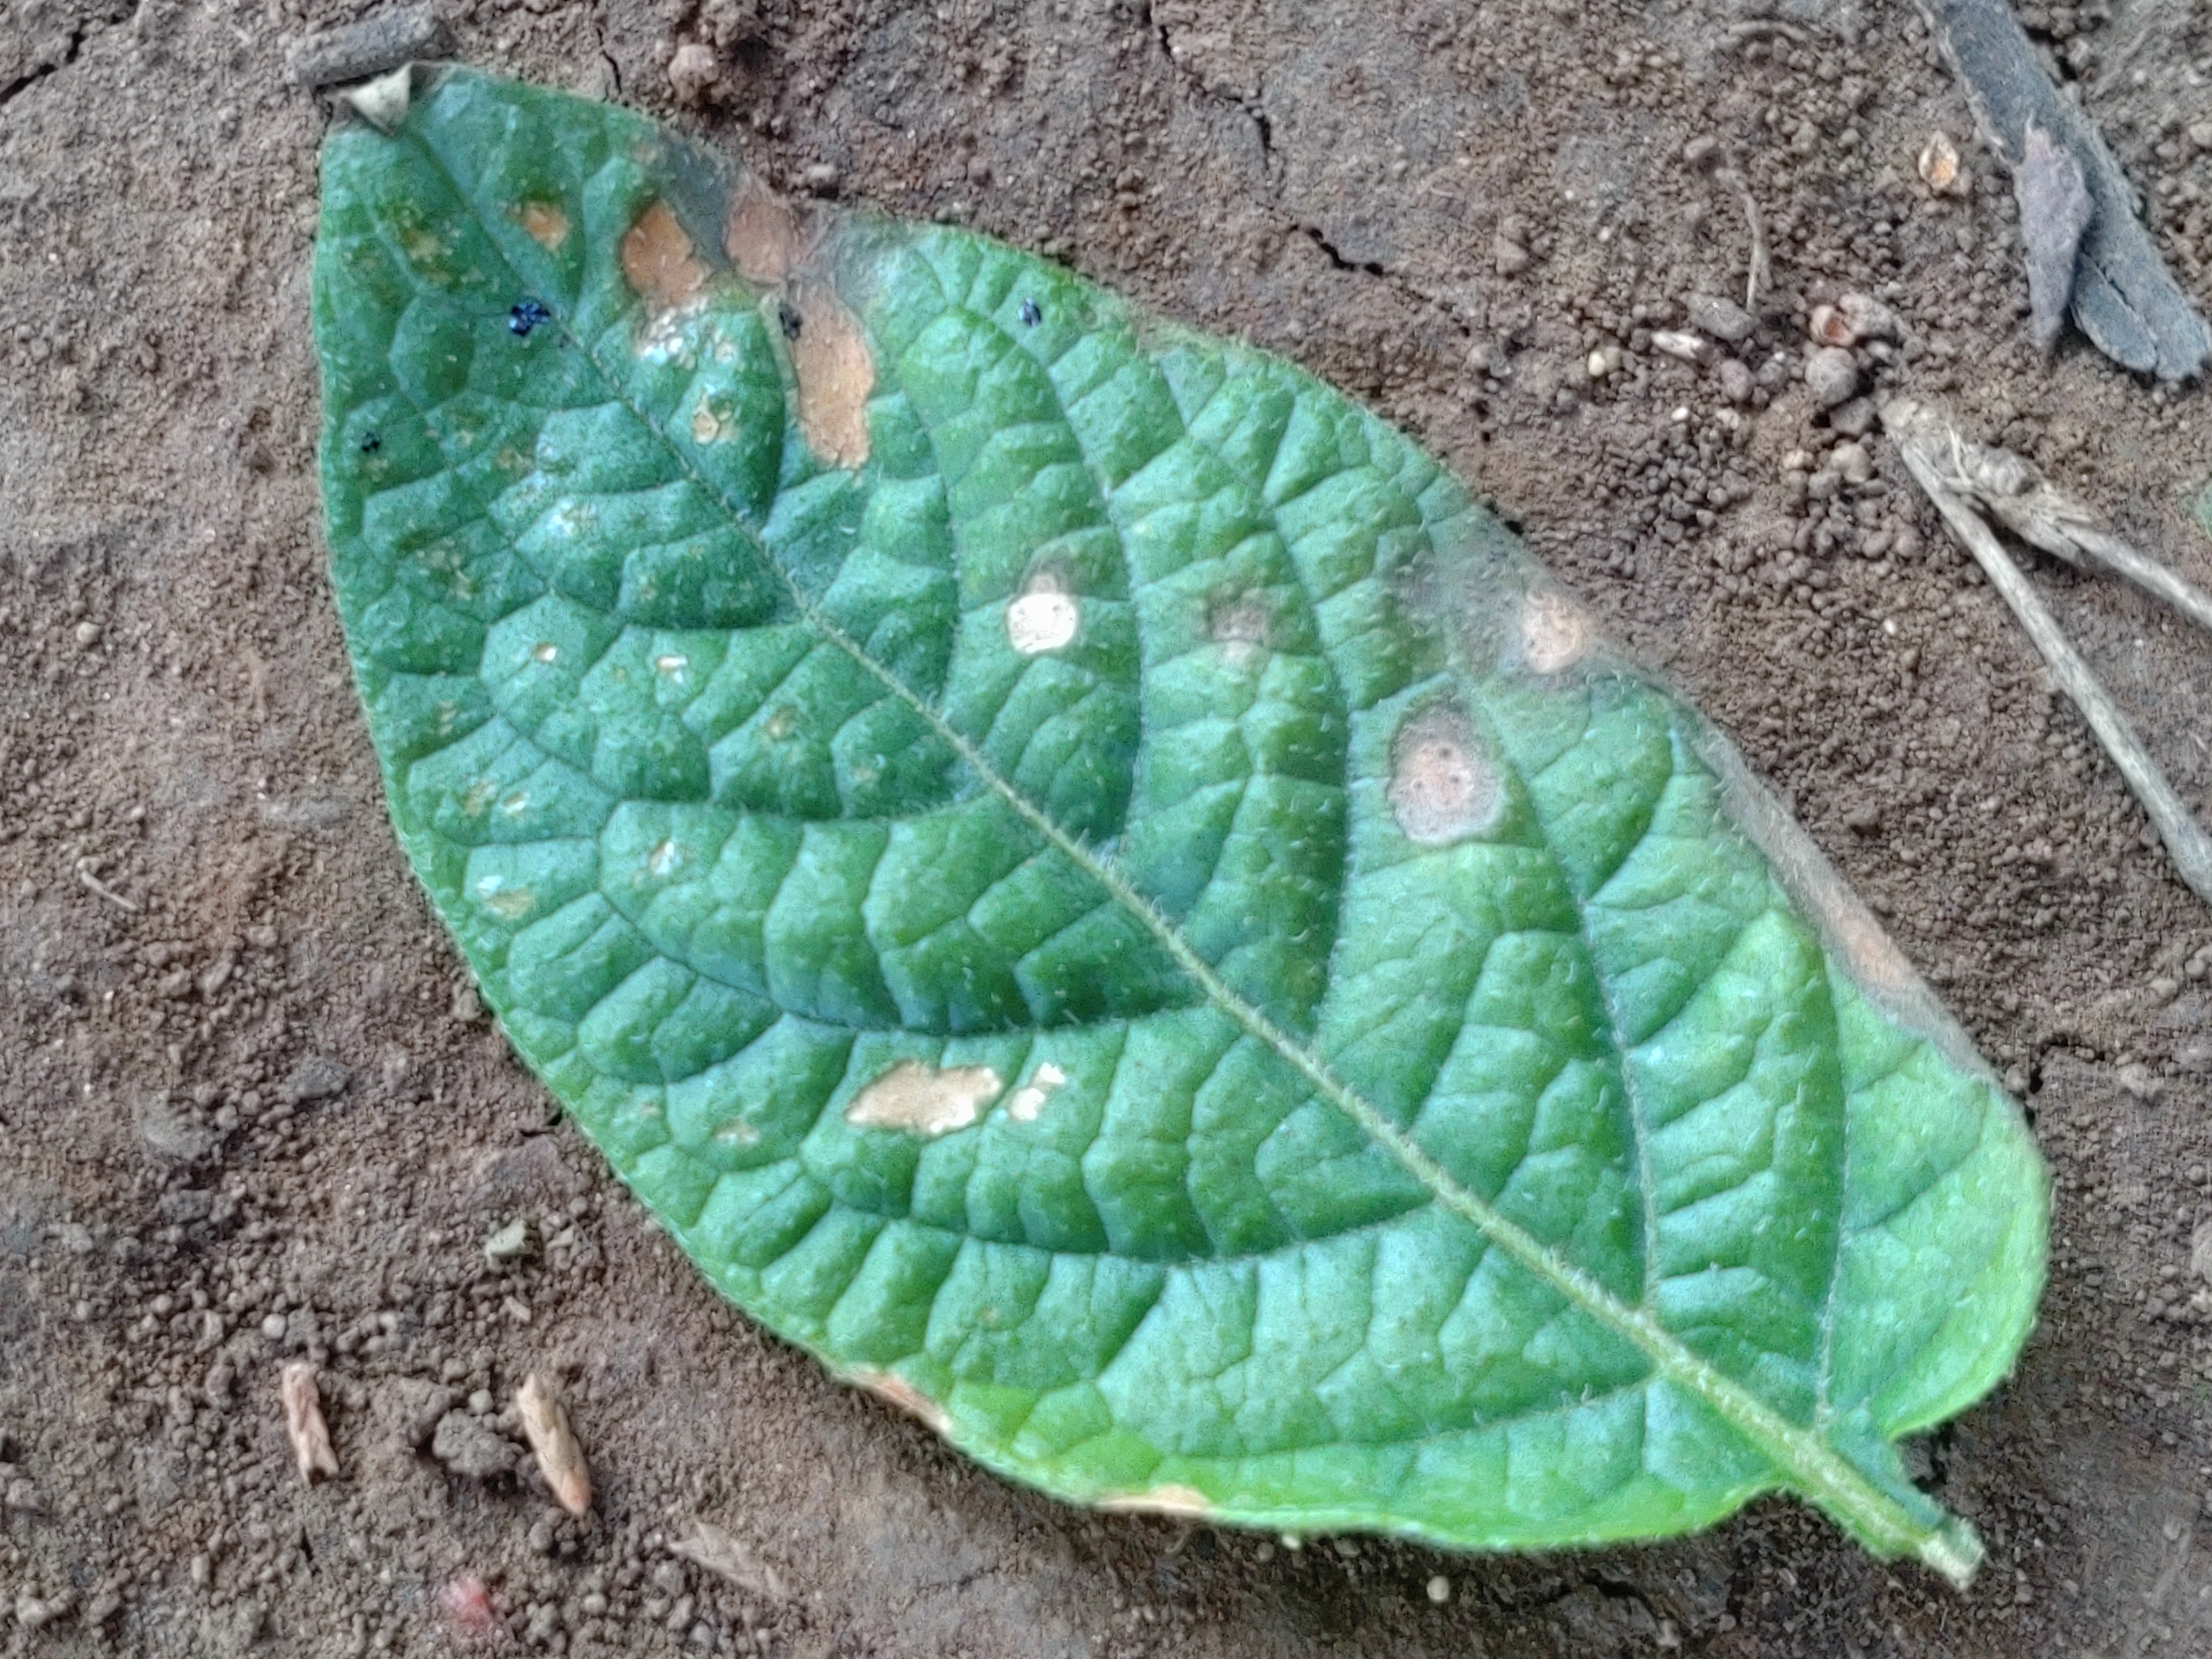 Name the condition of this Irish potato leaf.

early blight
